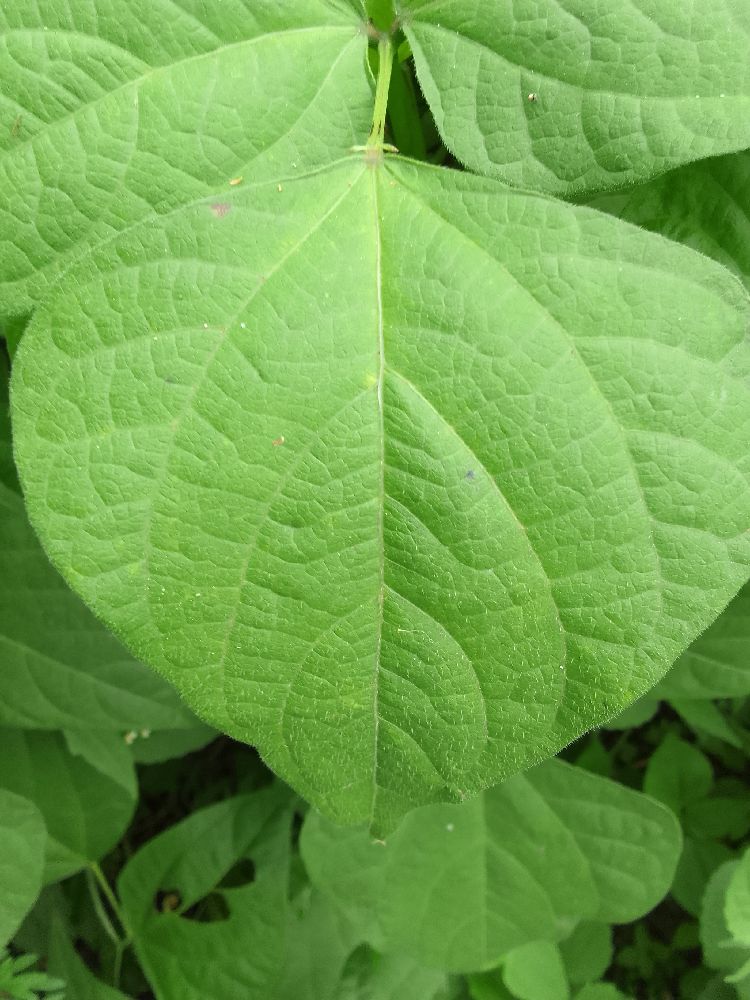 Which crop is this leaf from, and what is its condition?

common bean, healthy
